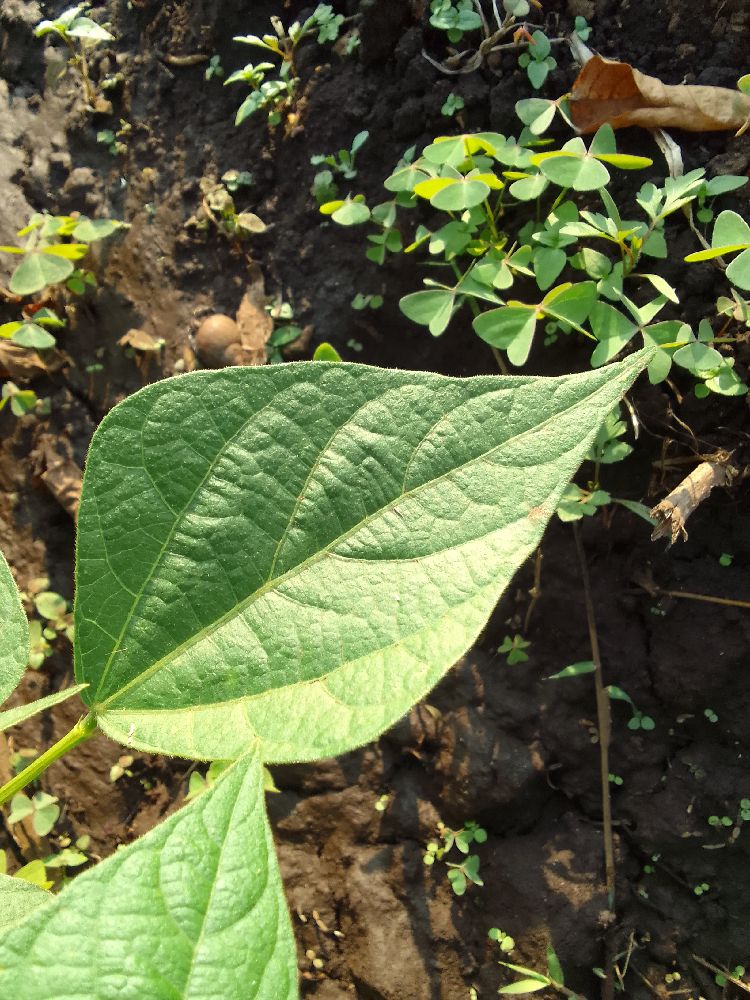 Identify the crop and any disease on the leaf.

common bean, healthy
